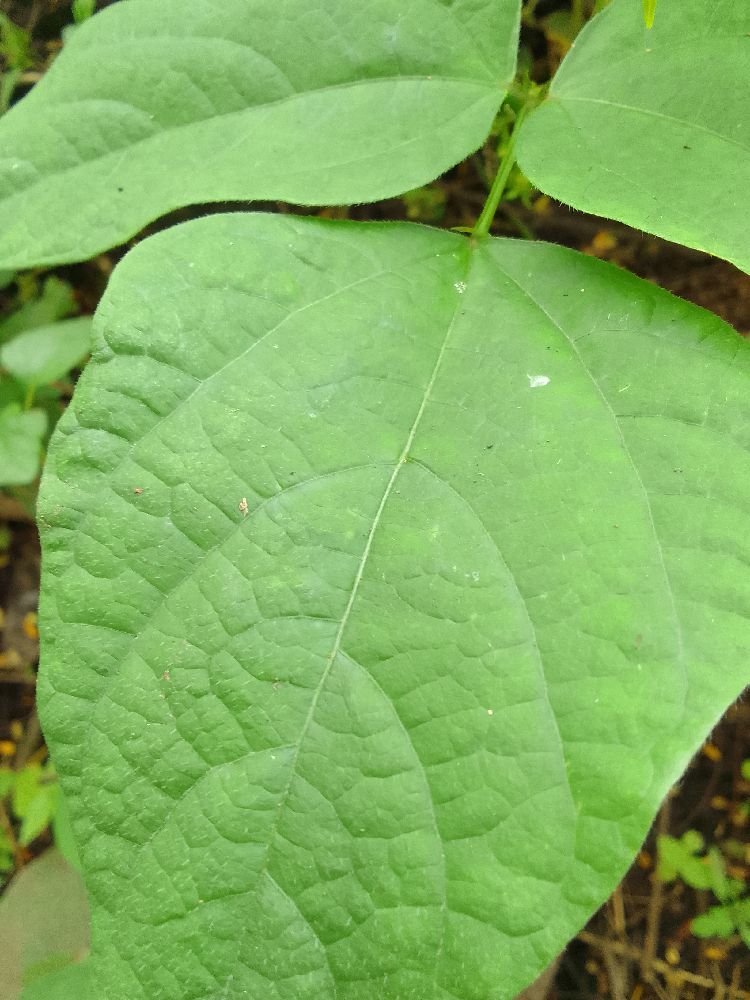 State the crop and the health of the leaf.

common bean, healthy
